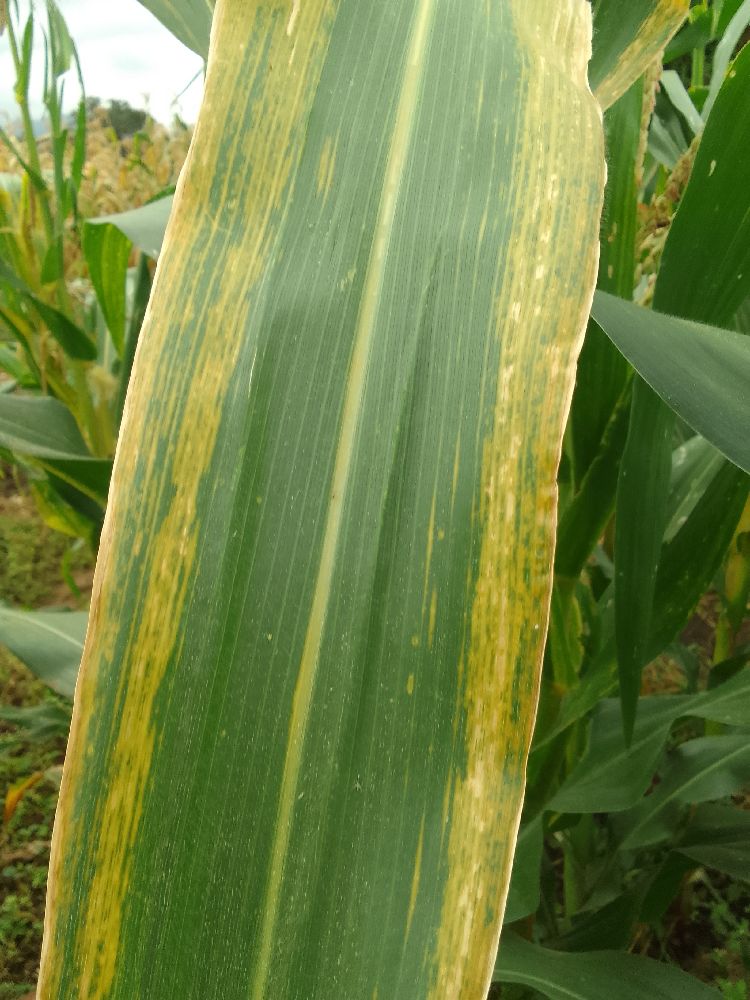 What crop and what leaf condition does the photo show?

maize, maize lethal necrosis
